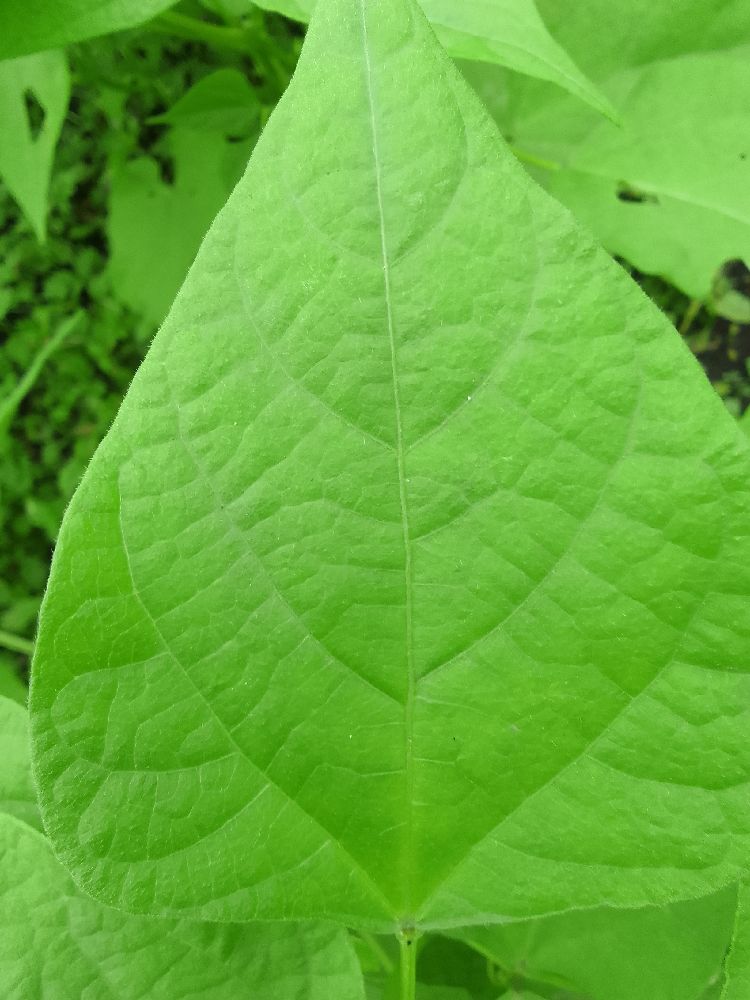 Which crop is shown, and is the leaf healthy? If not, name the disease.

common bean, healthy
